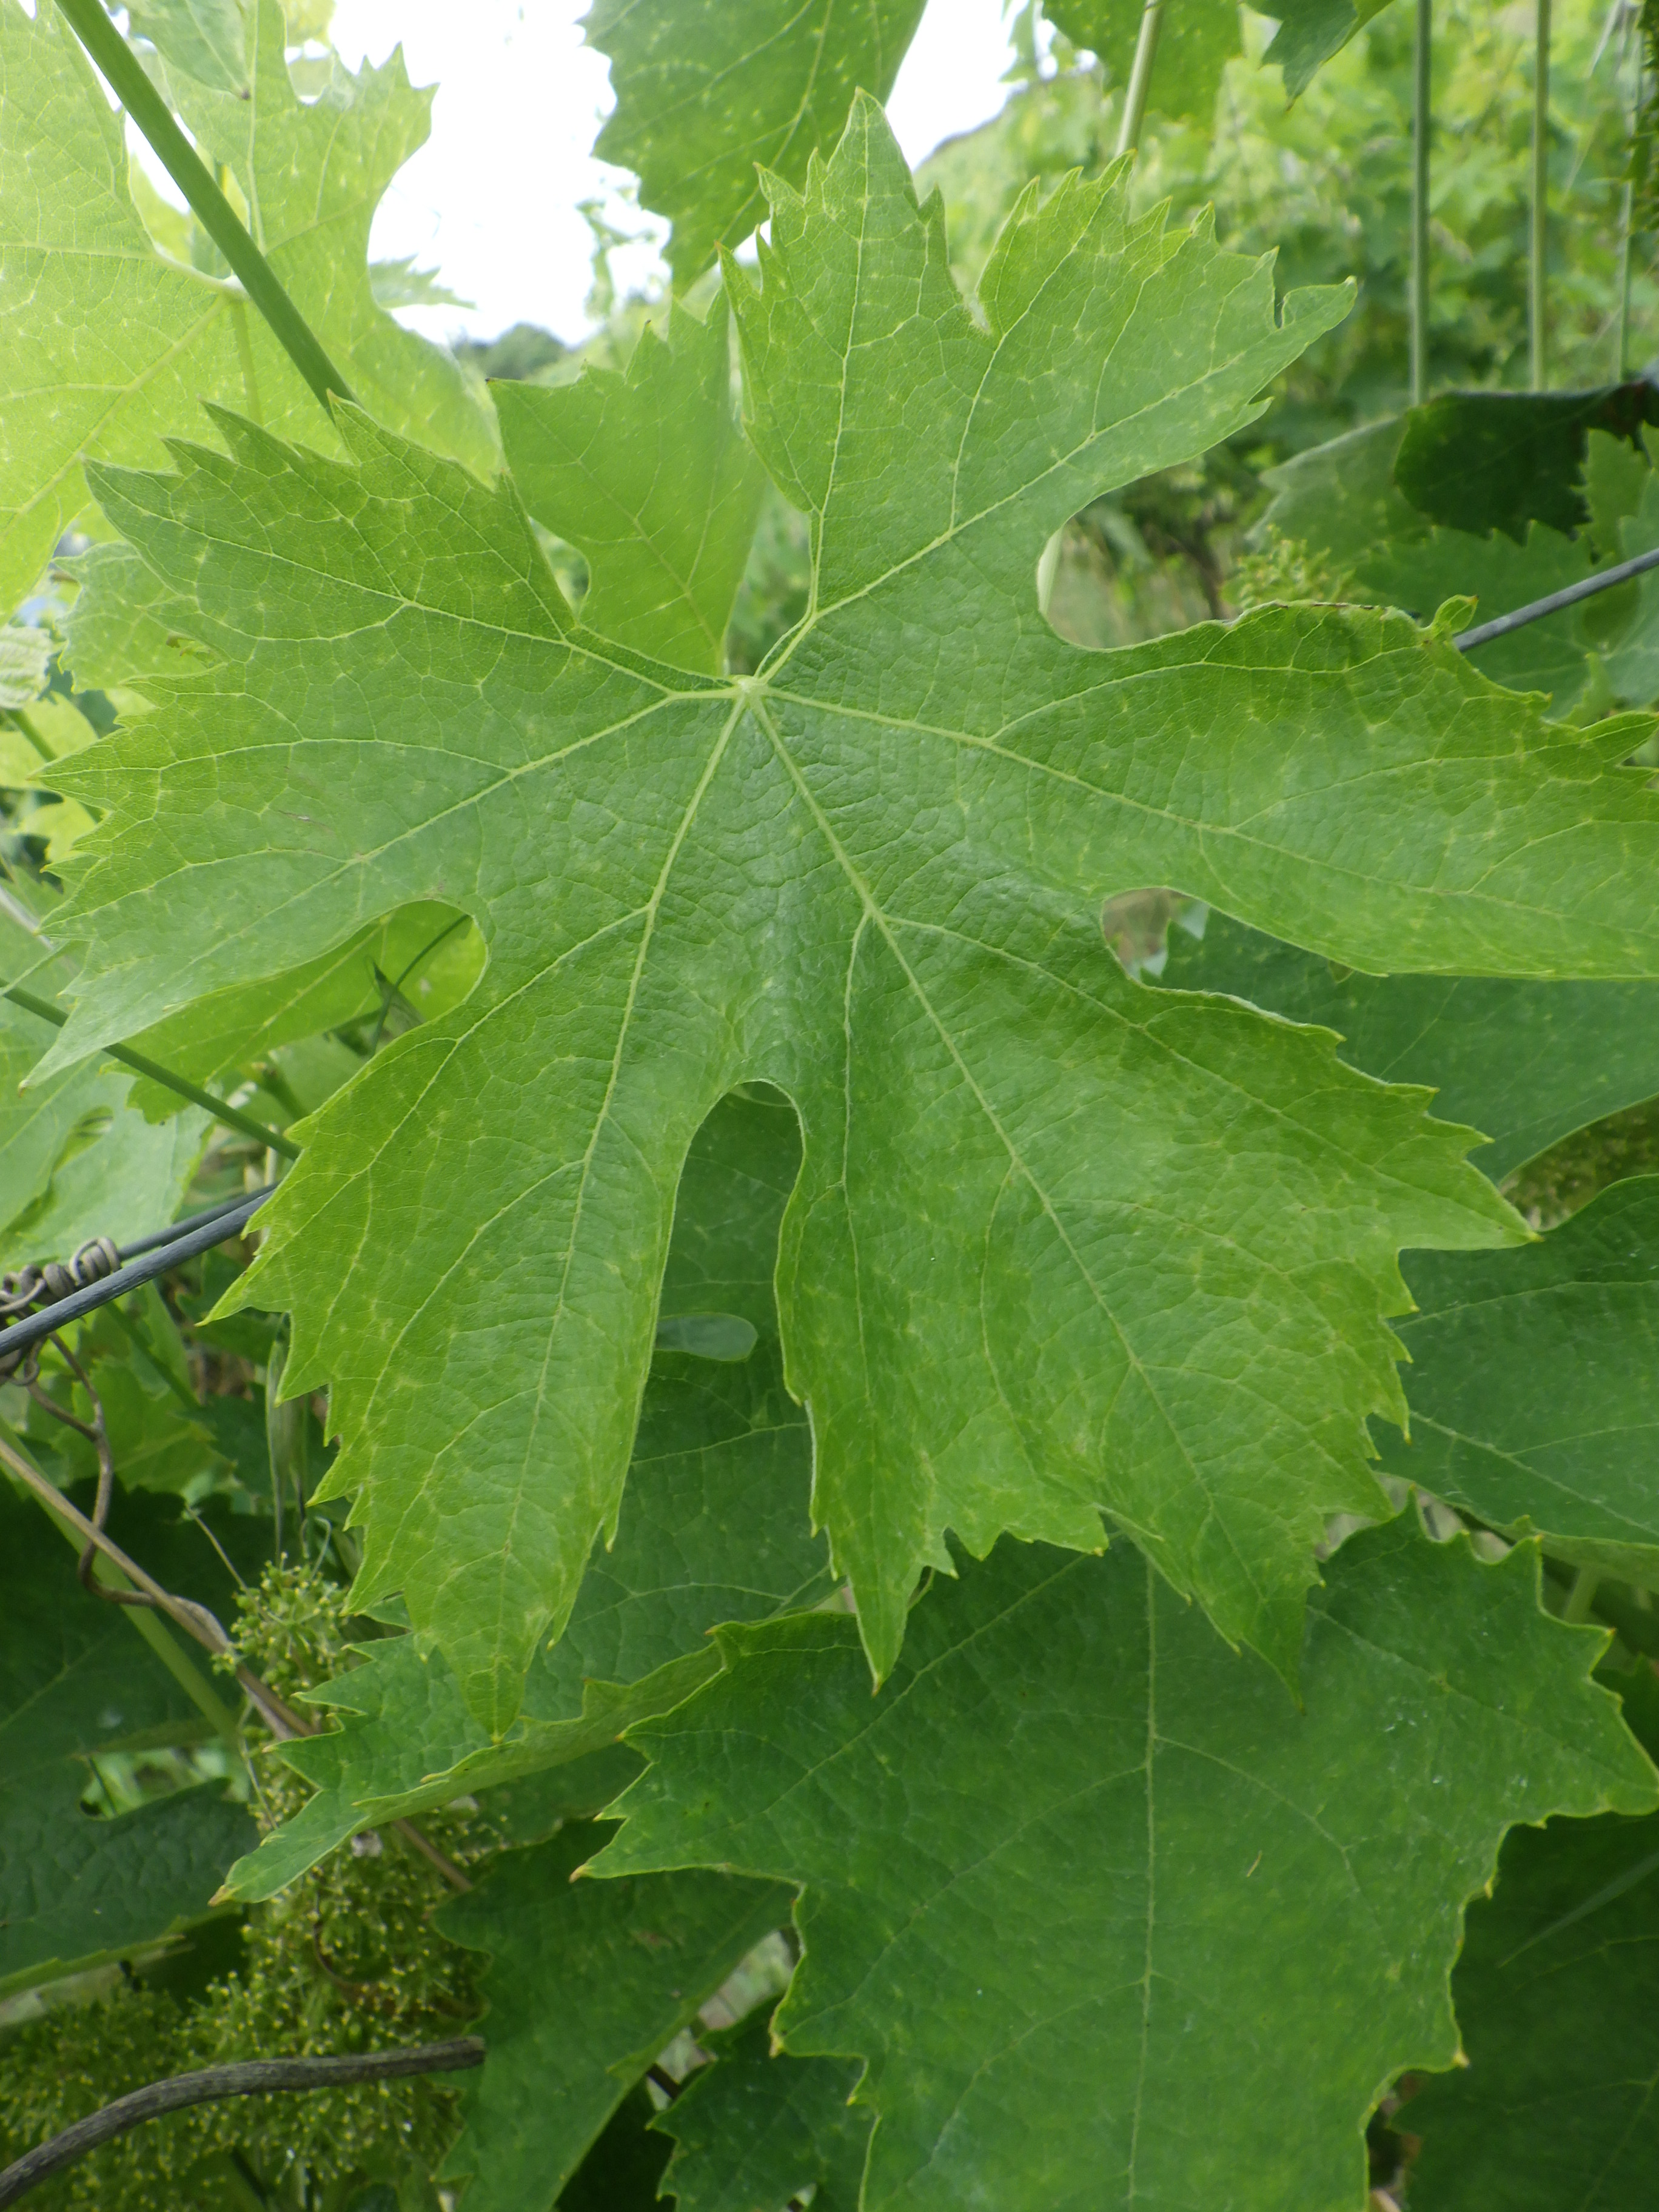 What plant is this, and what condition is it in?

grapevine, mites
